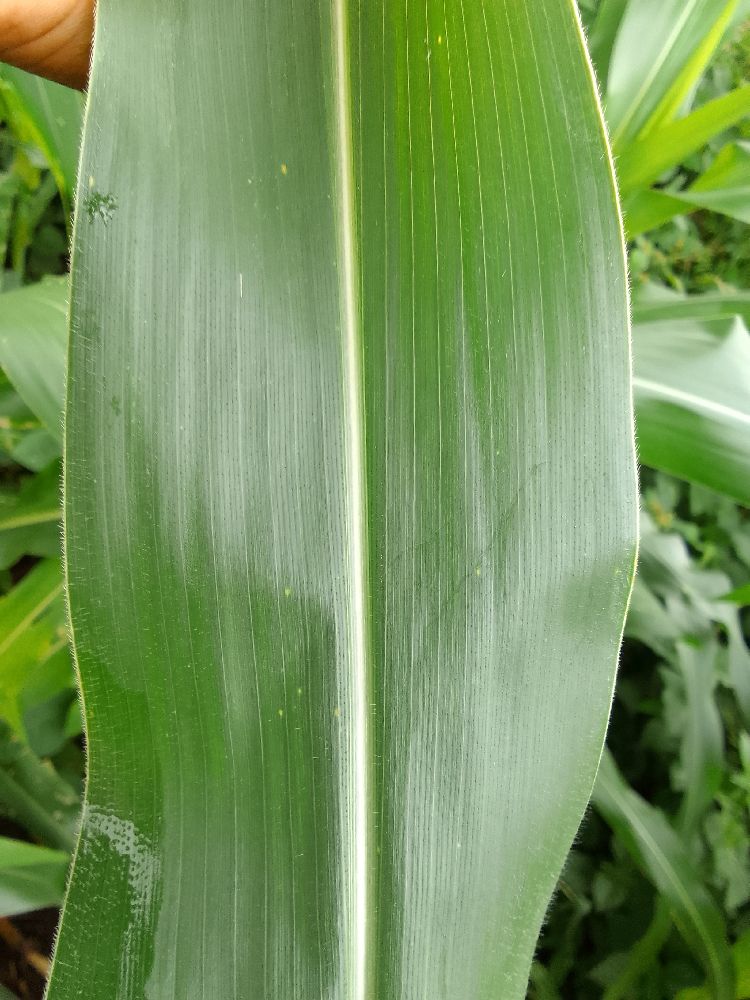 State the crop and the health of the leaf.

maize, healthy
